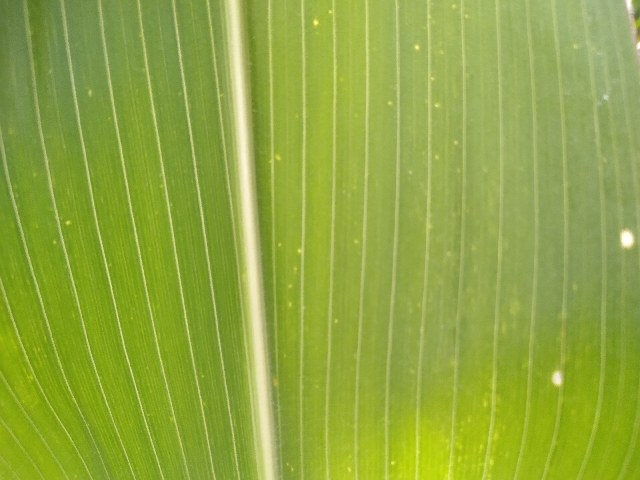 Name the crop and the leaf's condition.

maize, healthy
